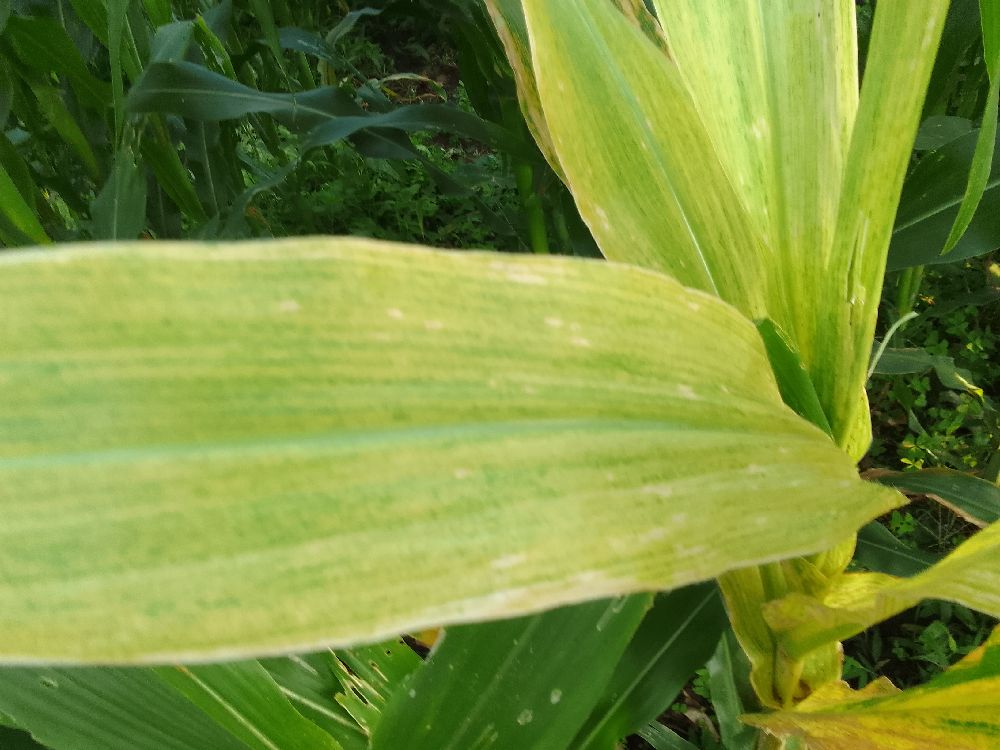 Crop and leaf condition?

maize, healthy
